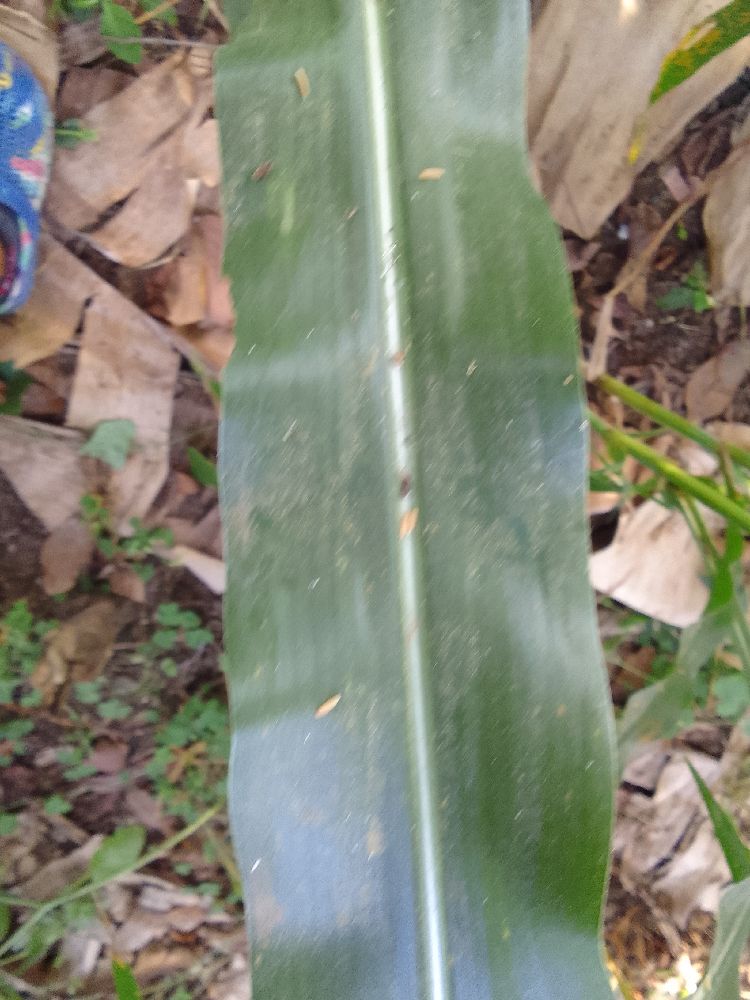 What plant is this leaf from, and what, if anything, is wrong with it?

maize, healthy
